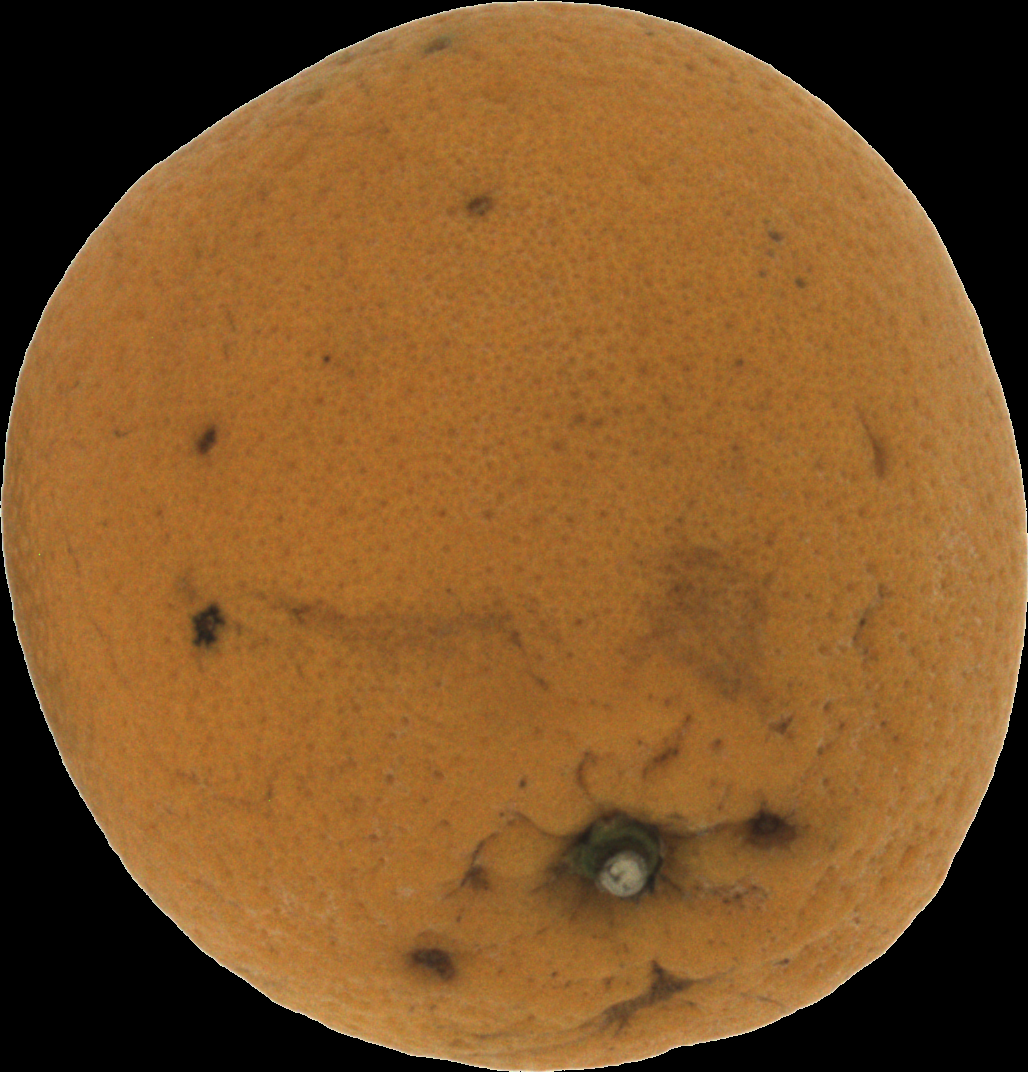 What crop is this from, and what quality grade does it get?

orange, bad
